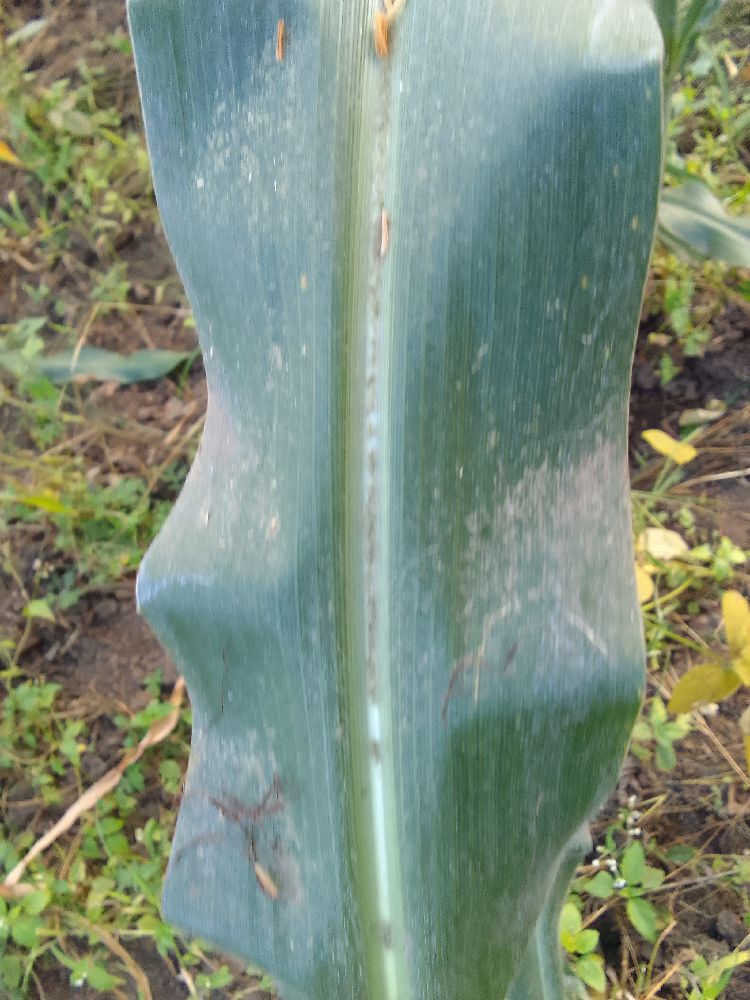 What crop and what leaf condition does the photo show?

maize, healthy
